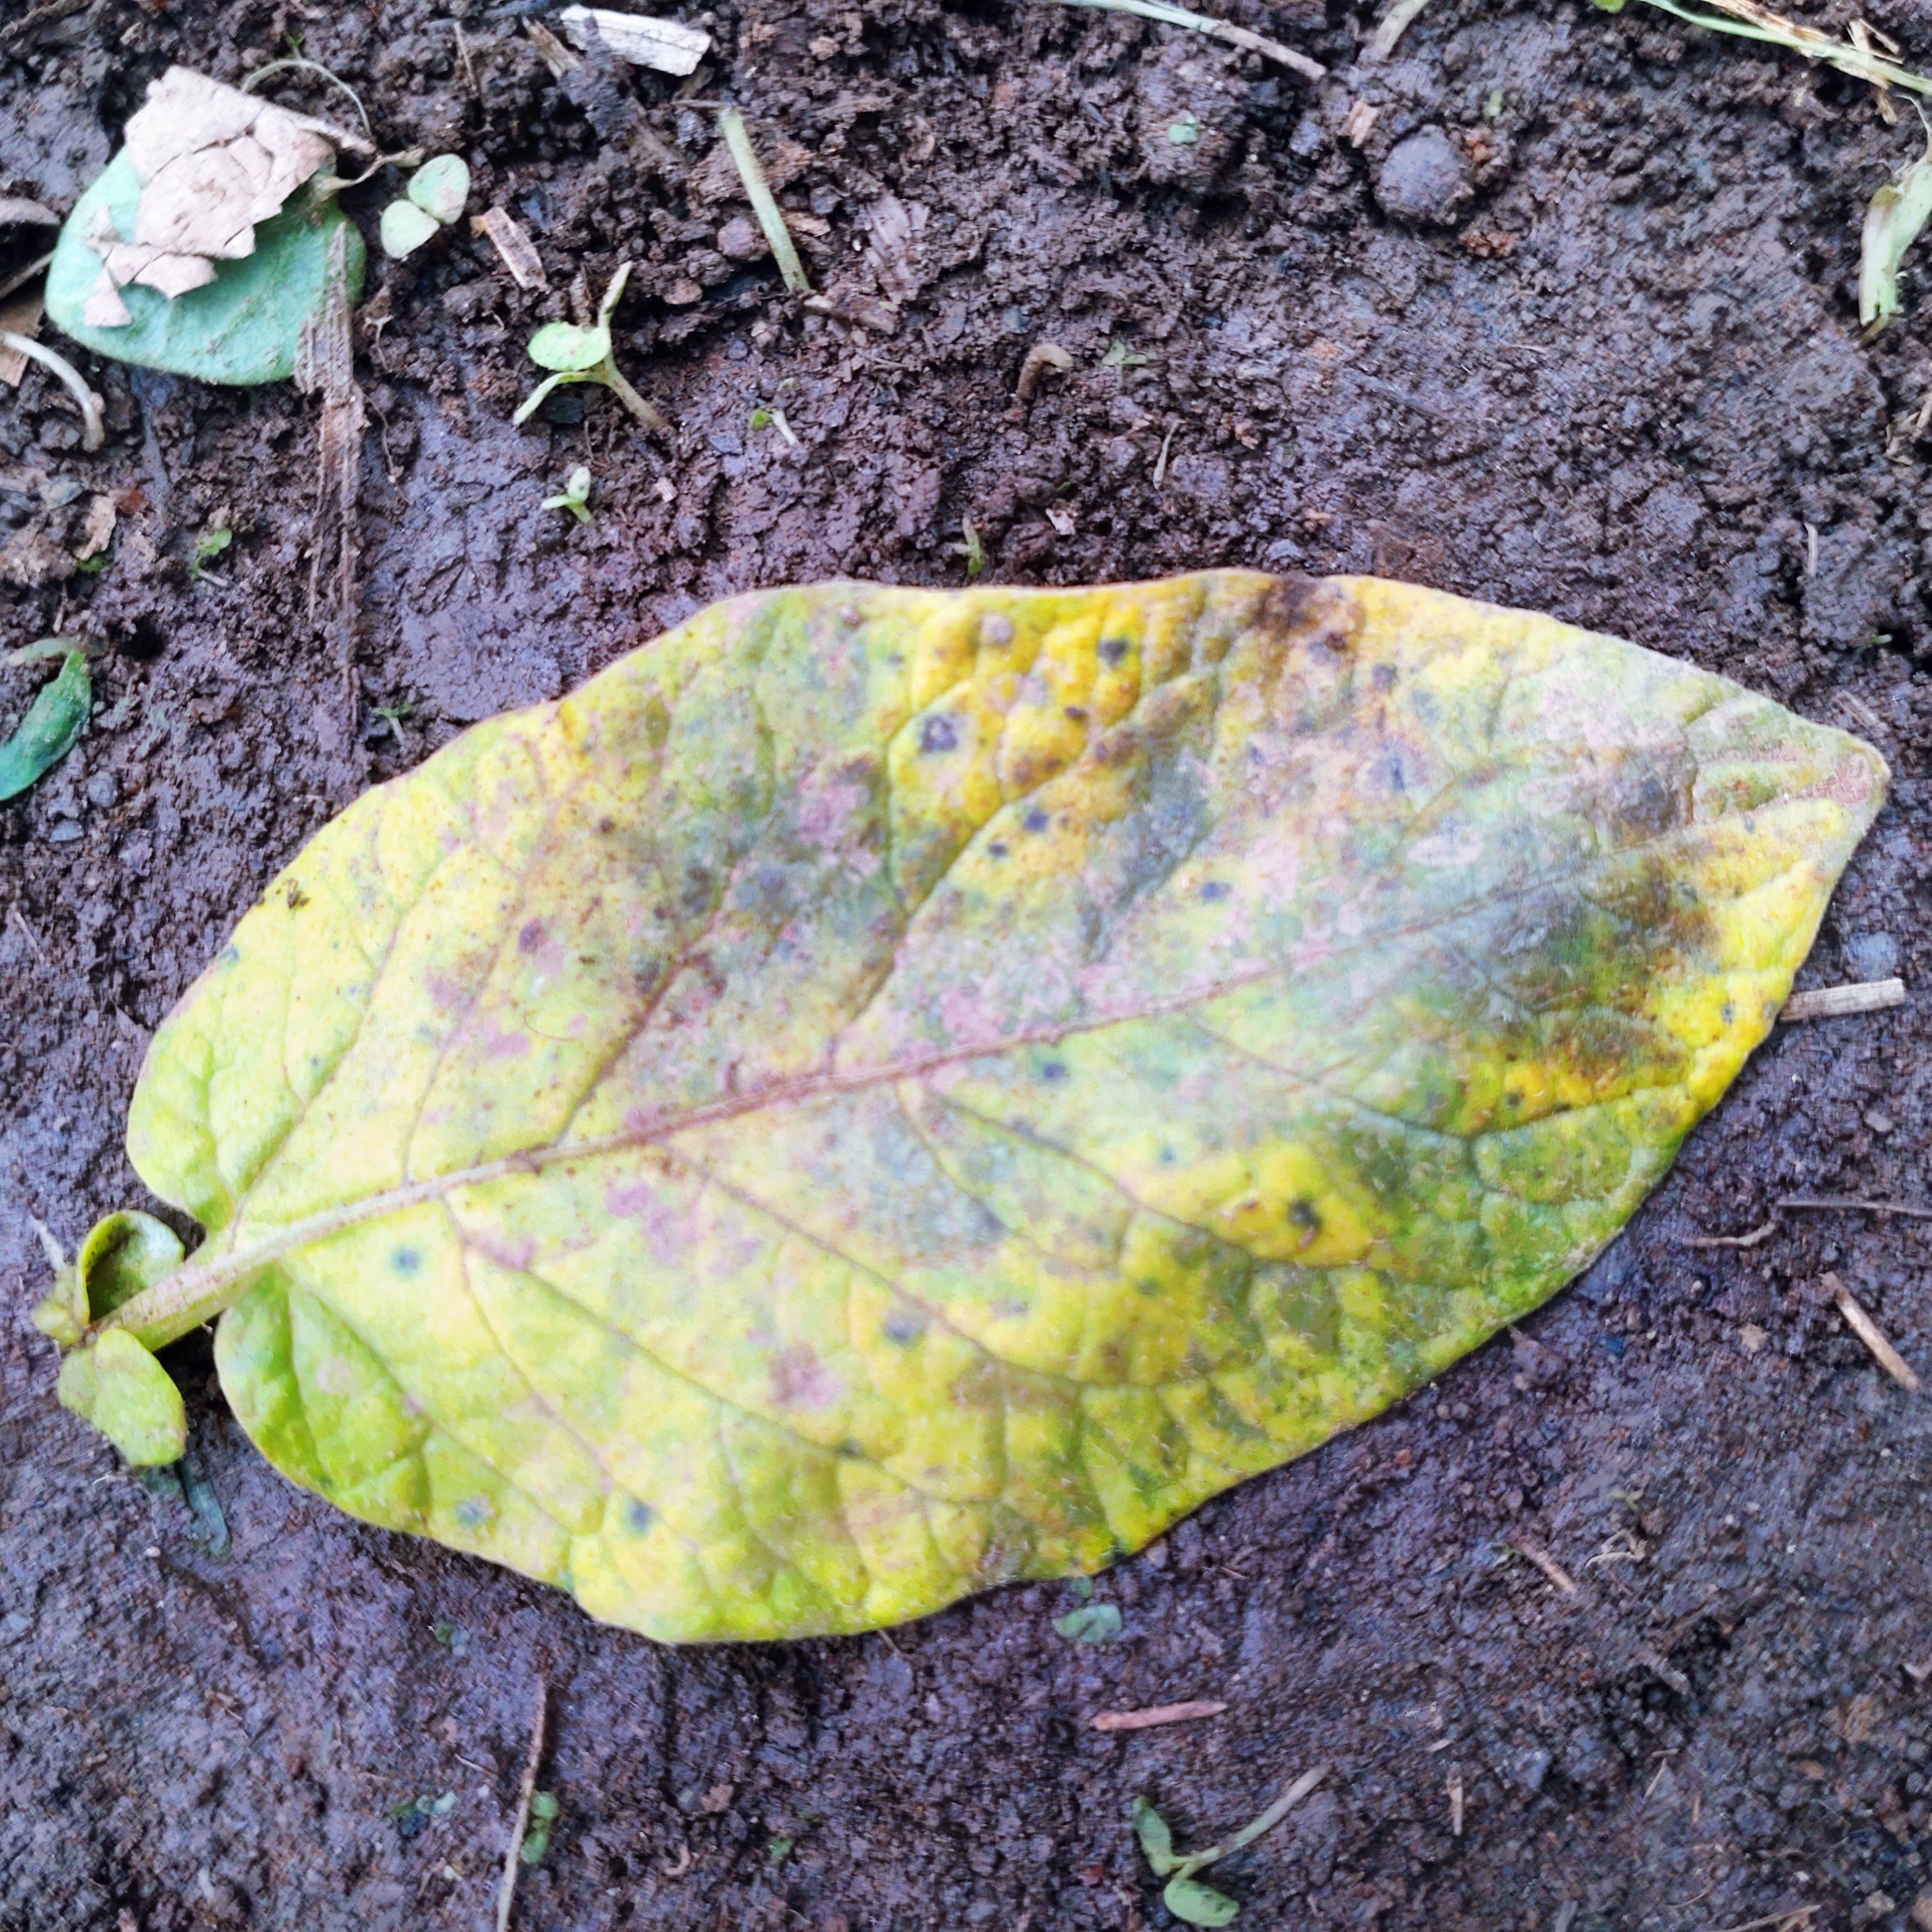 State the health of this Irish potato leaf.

late blight
